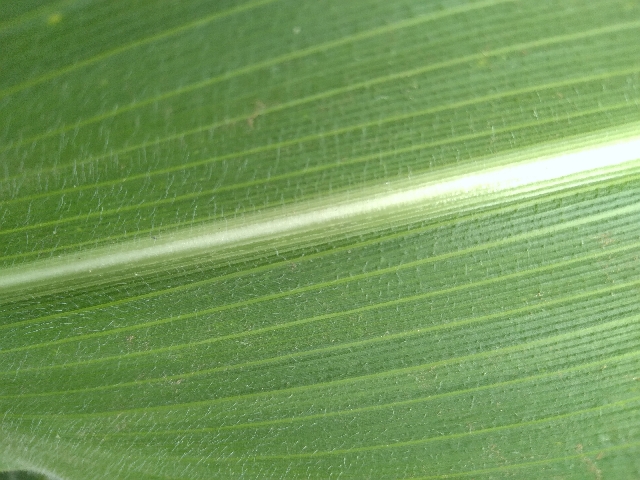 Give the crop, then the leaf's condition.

maize, healthy
